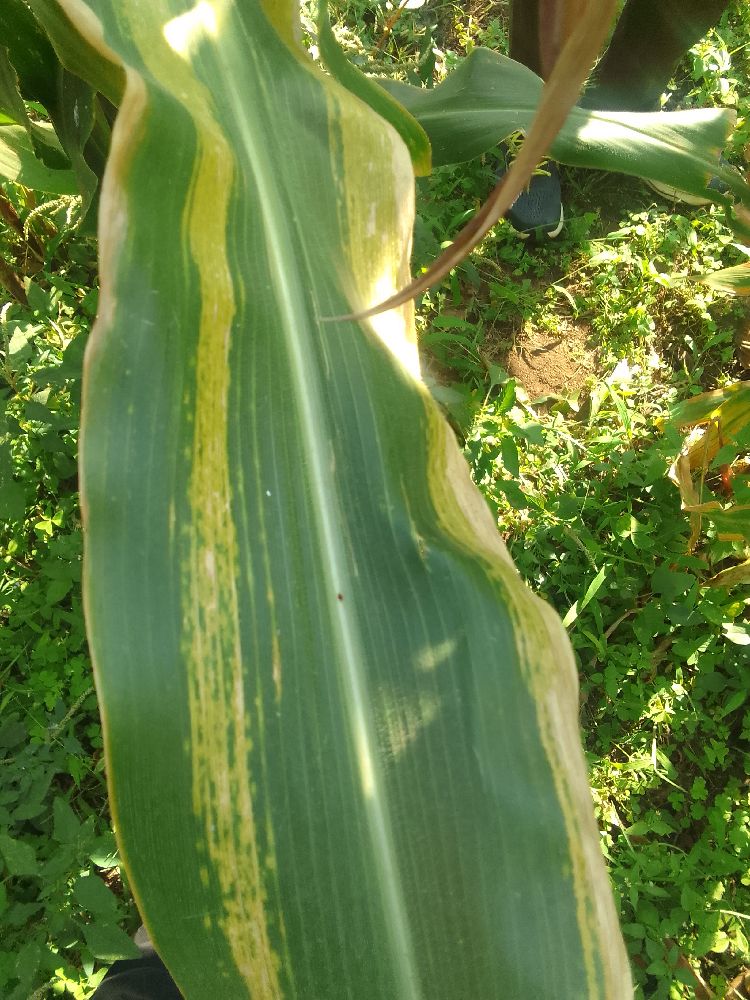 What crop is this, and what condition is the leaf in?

maize, maize lethal necrosis
